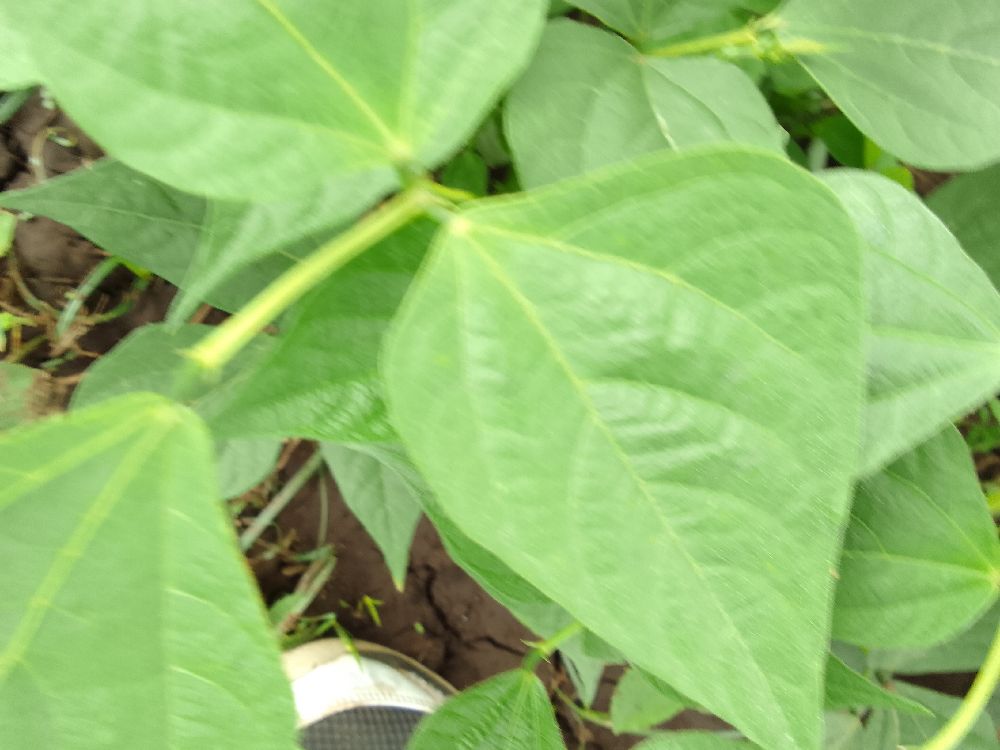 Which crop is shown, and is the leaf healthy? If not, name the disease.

common bean, healthy
